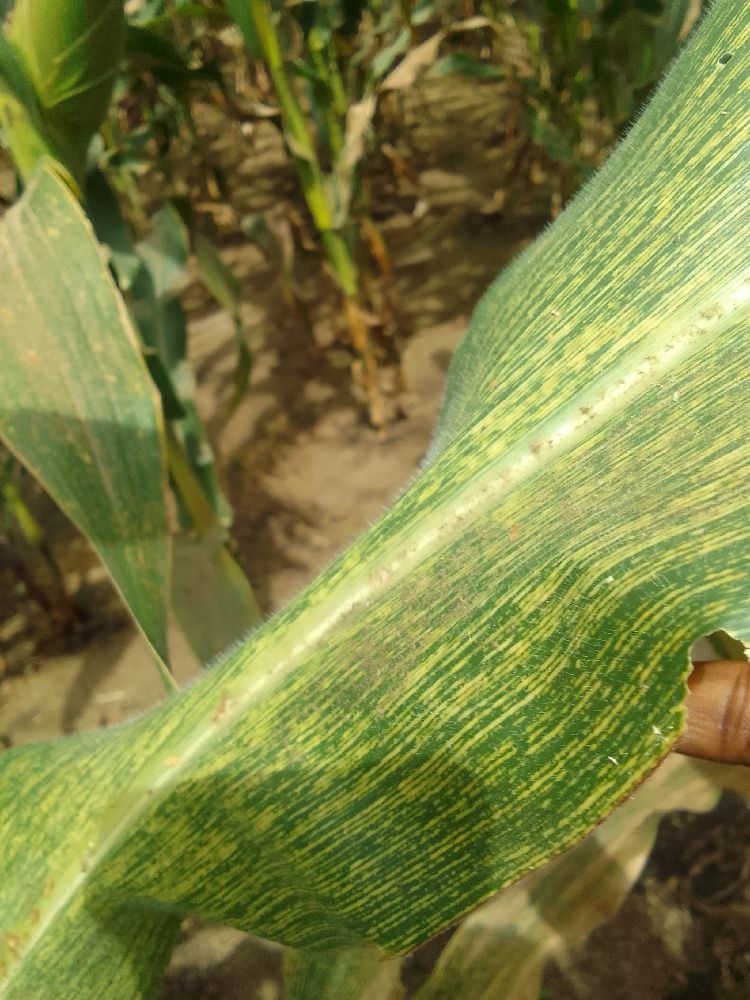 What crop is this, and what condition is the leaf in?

maize, maize streak virus
